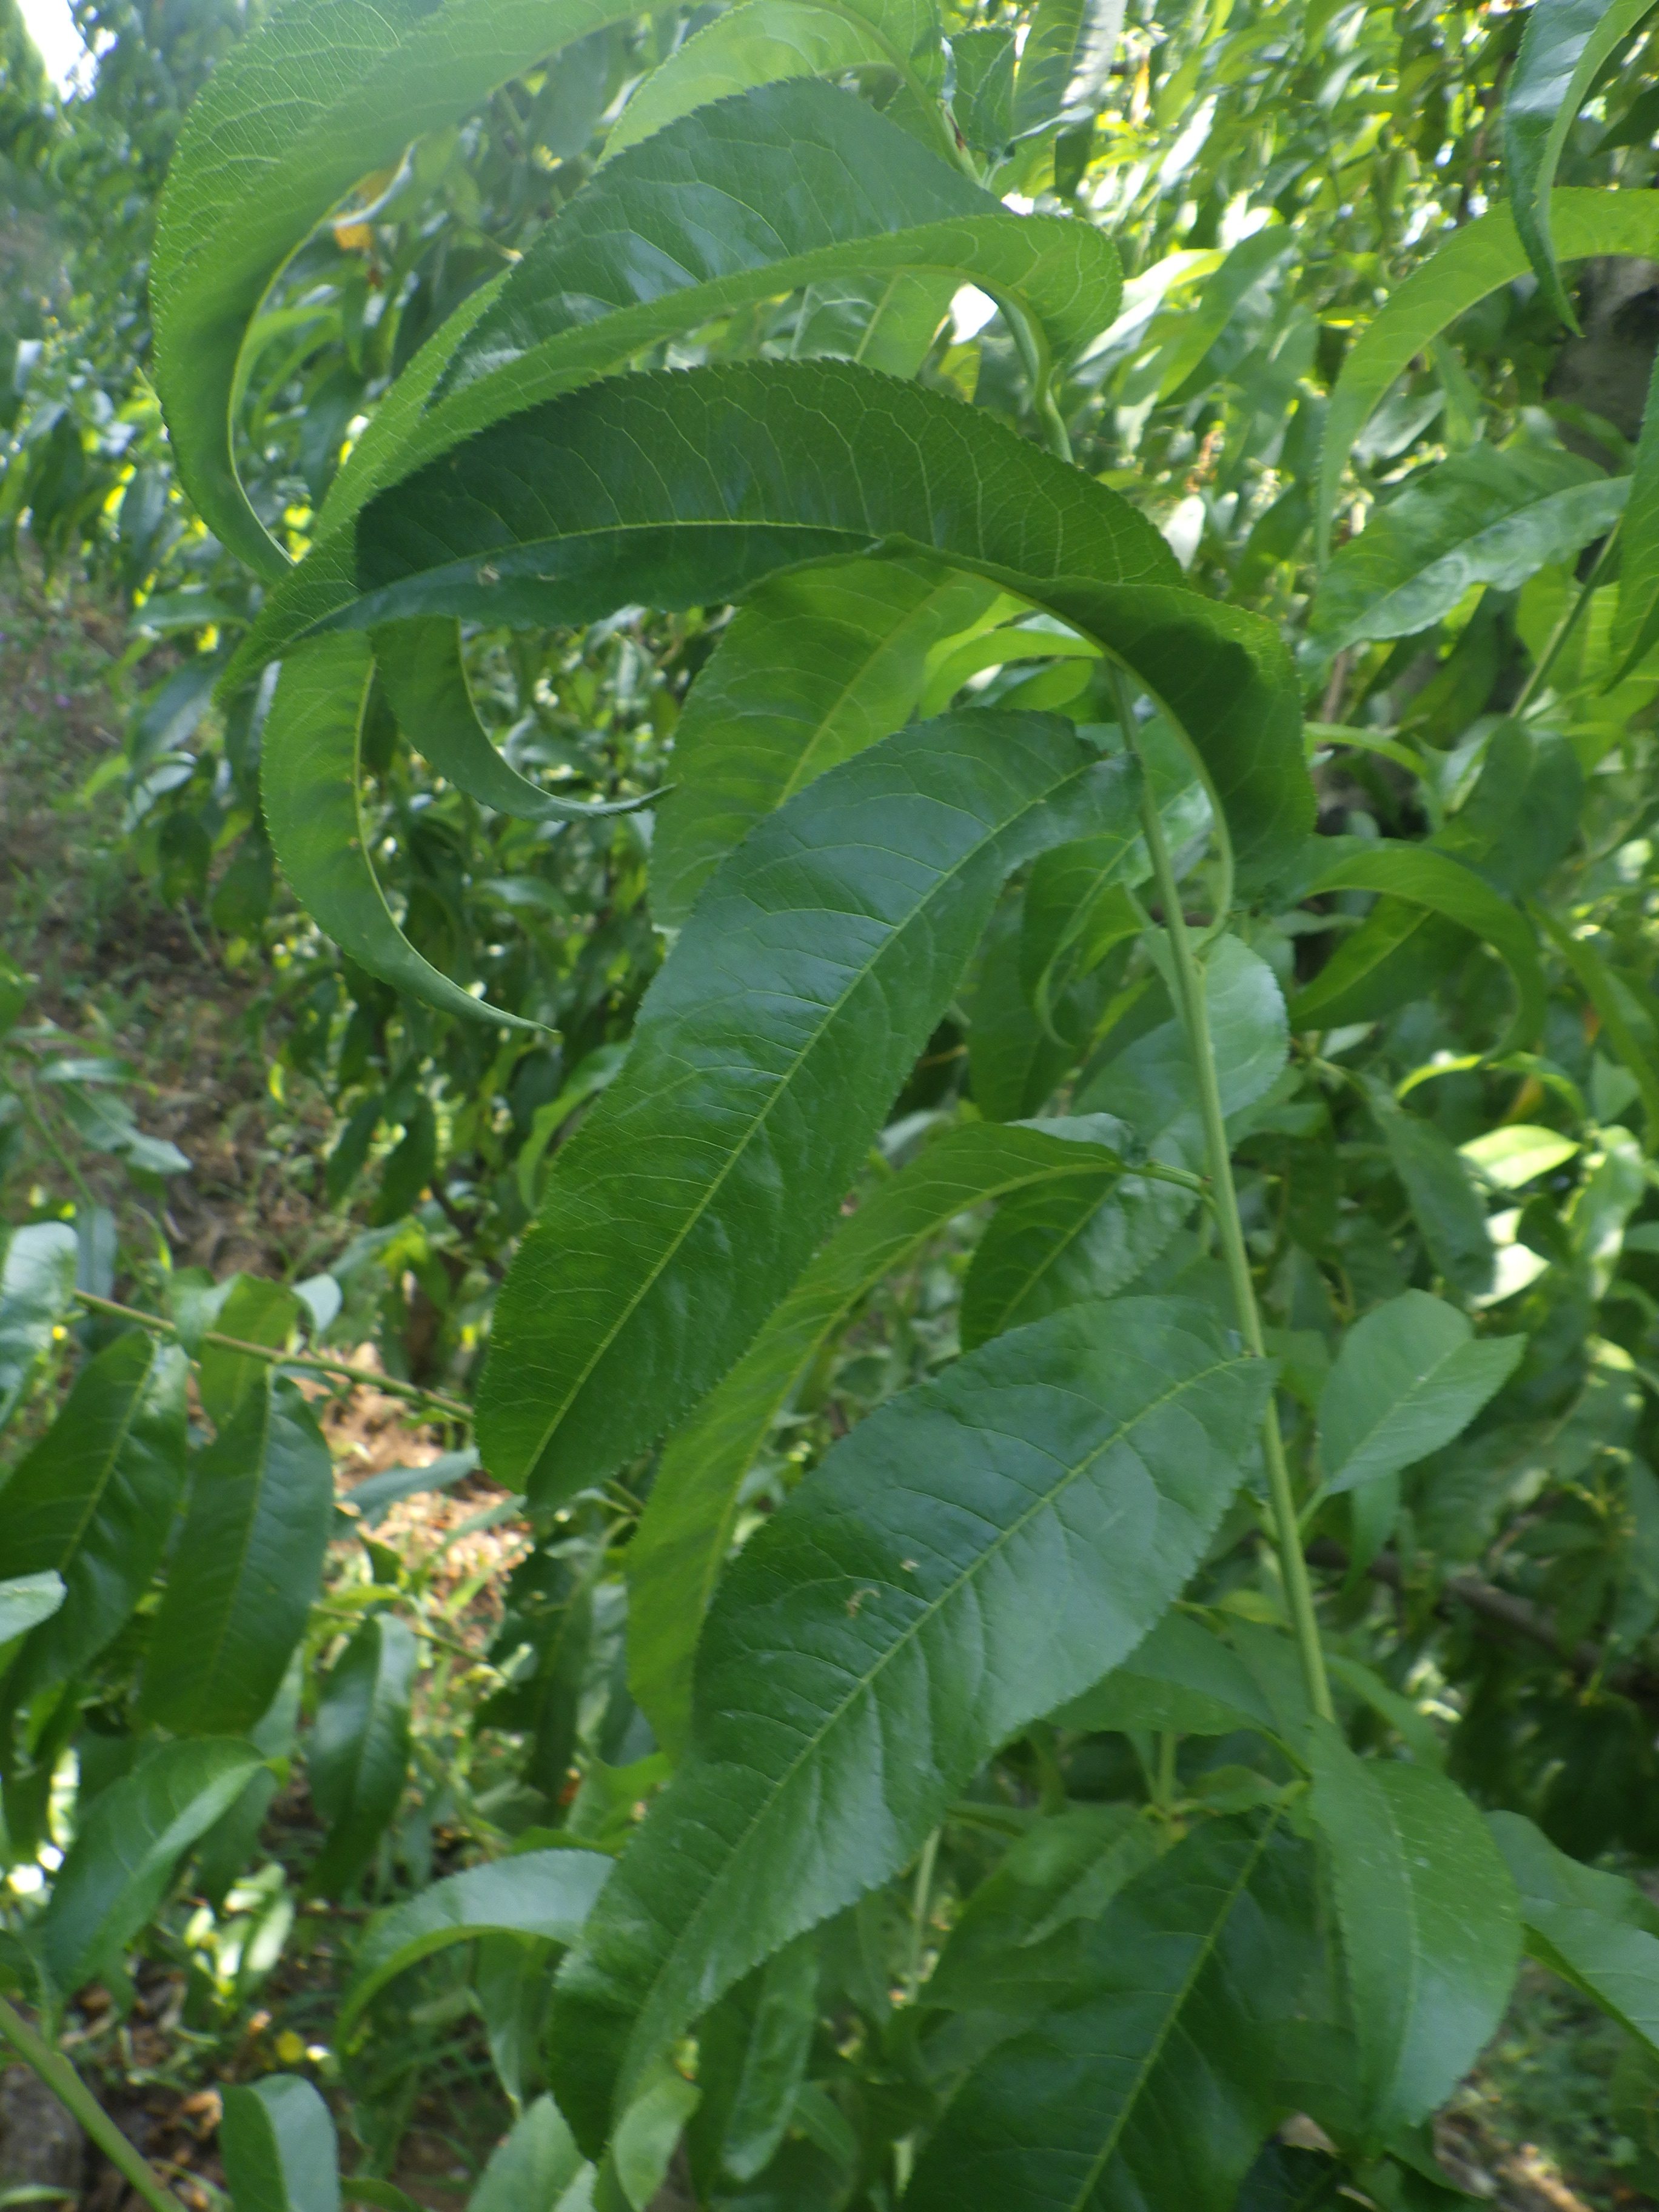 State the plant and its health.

peach, healthy
